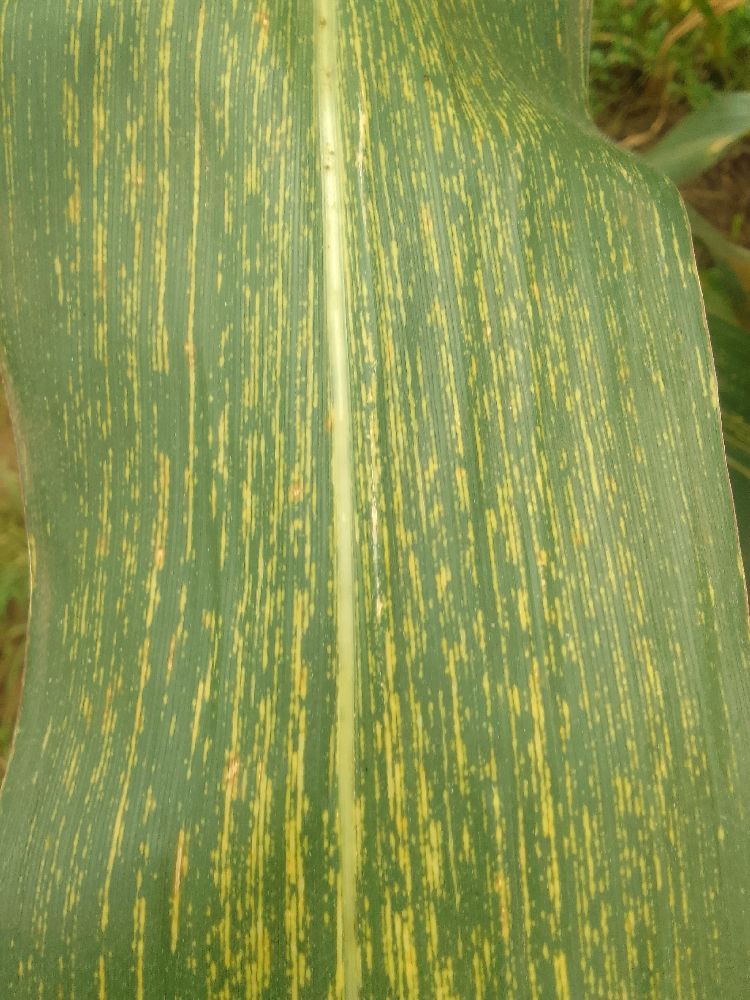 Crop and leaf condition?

maize, maize streak virus
